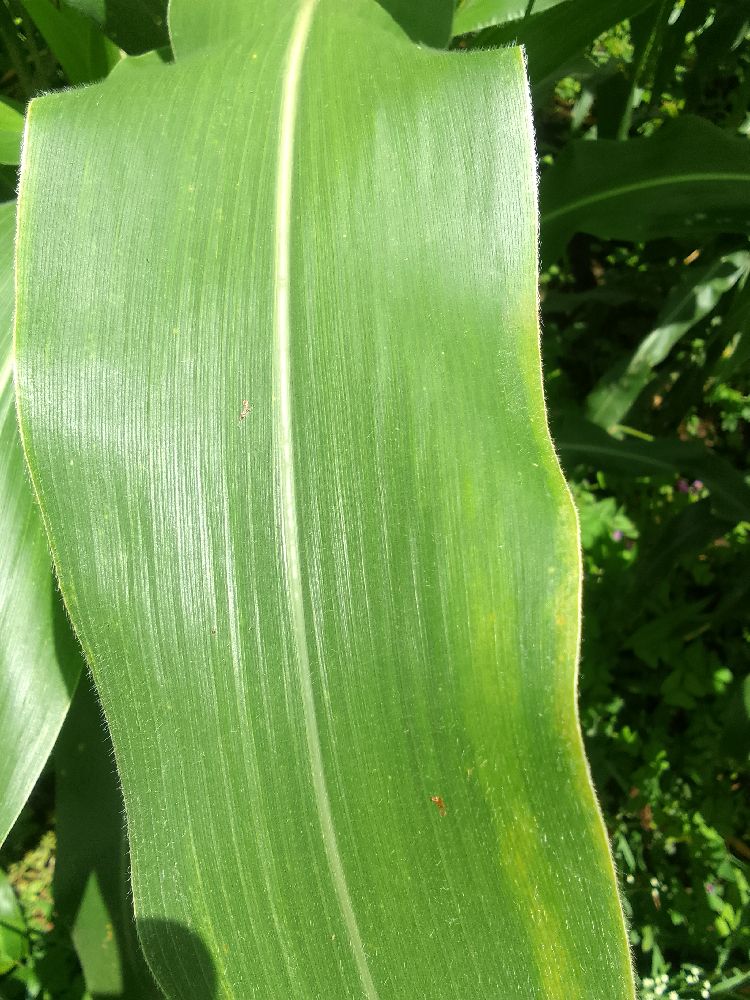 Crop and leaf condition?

maize, maize lethal necrosis
